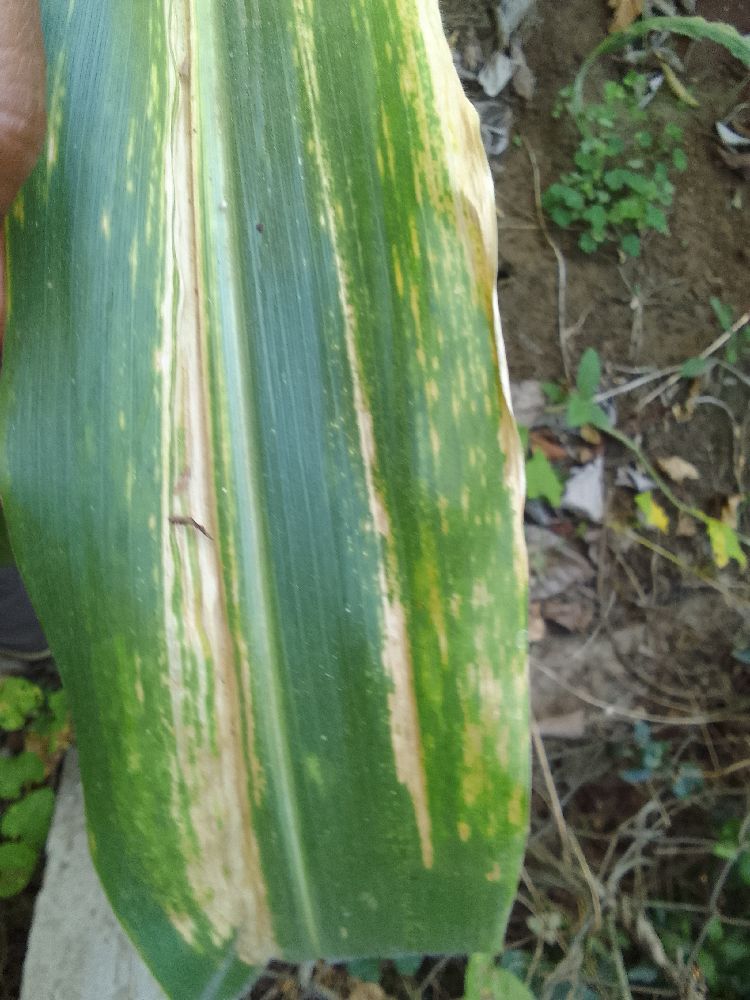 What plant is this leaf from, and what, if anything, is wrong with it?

maize, maize lethal necrosis
